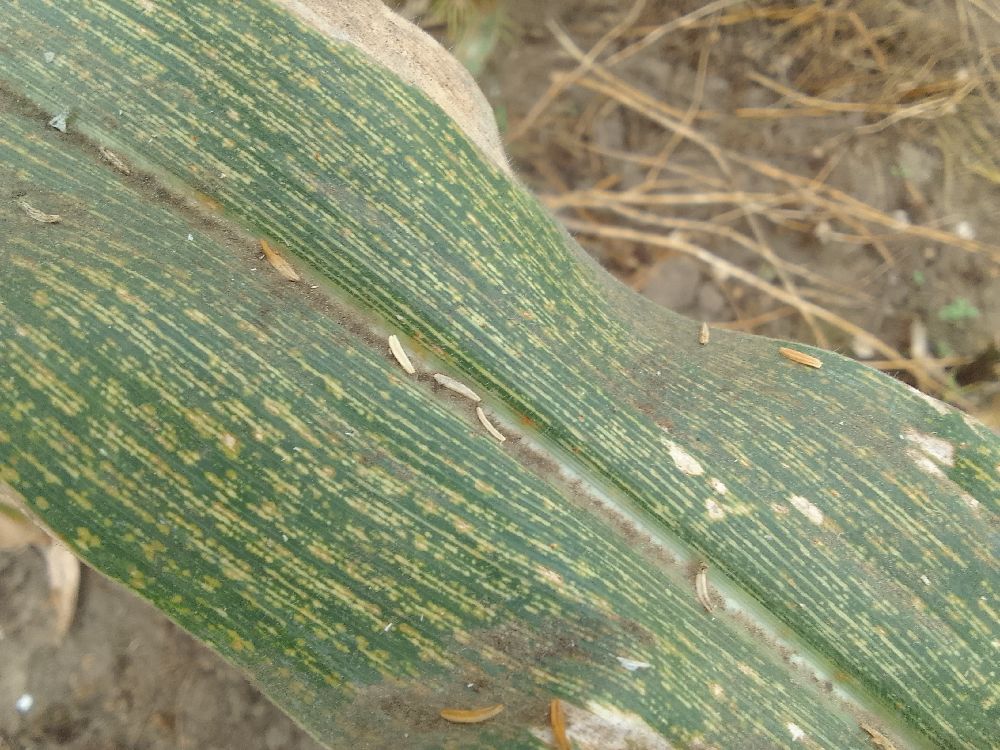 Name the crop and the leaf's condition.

maize, maize streak virus
